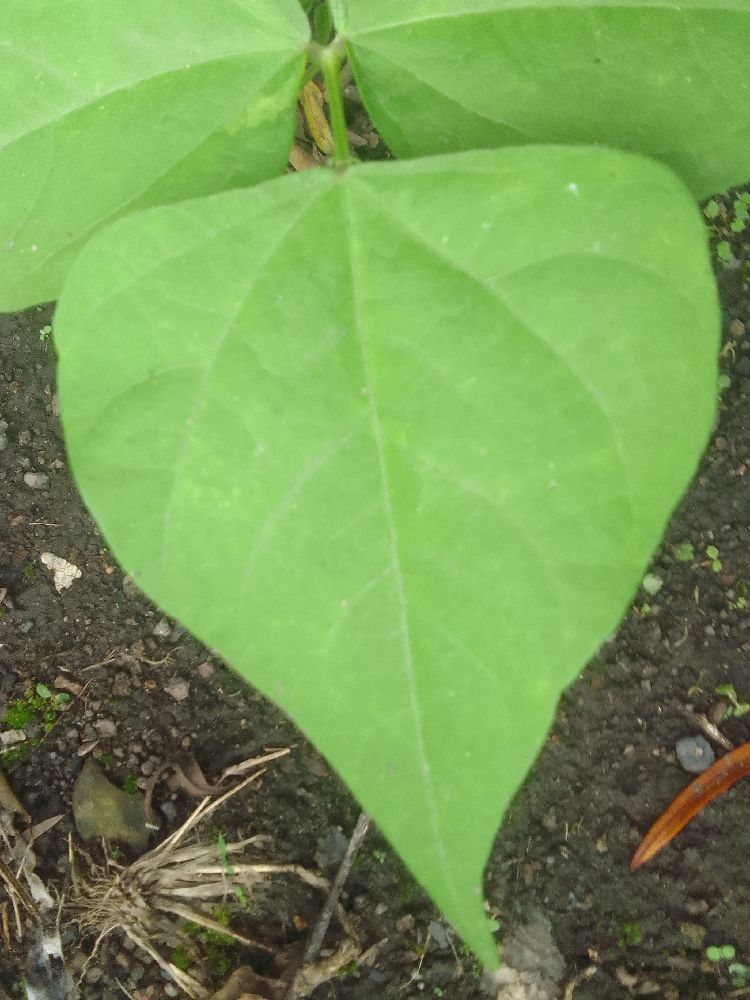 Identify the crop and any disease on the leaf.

common bean, healthy
